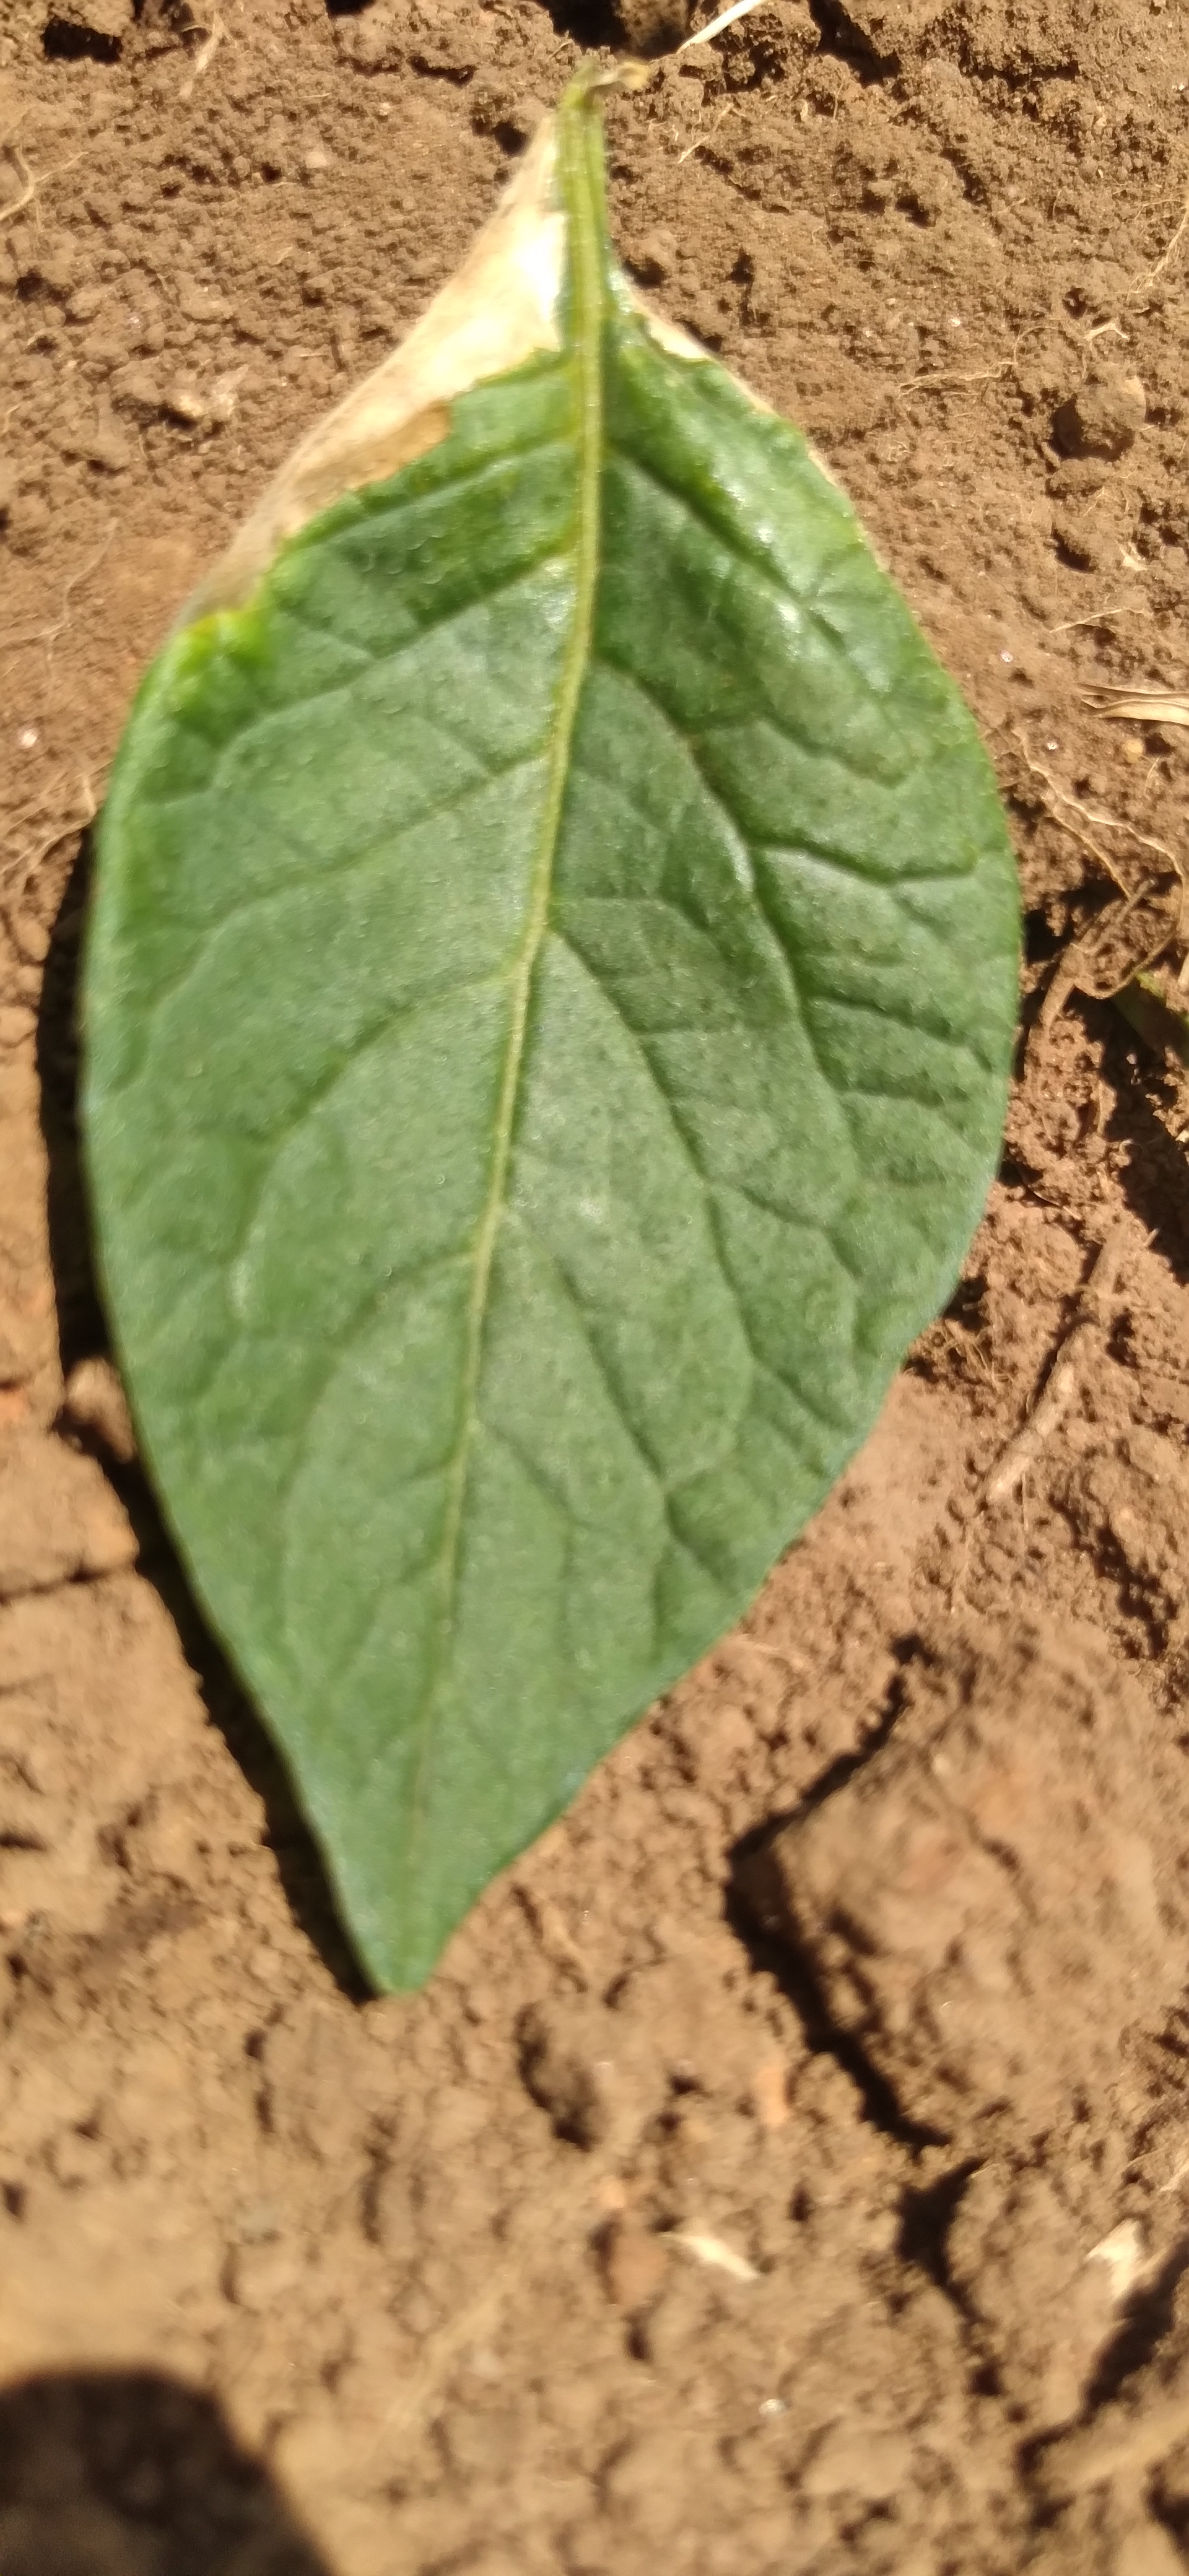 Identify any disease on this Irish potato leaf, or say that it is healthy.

early blight
